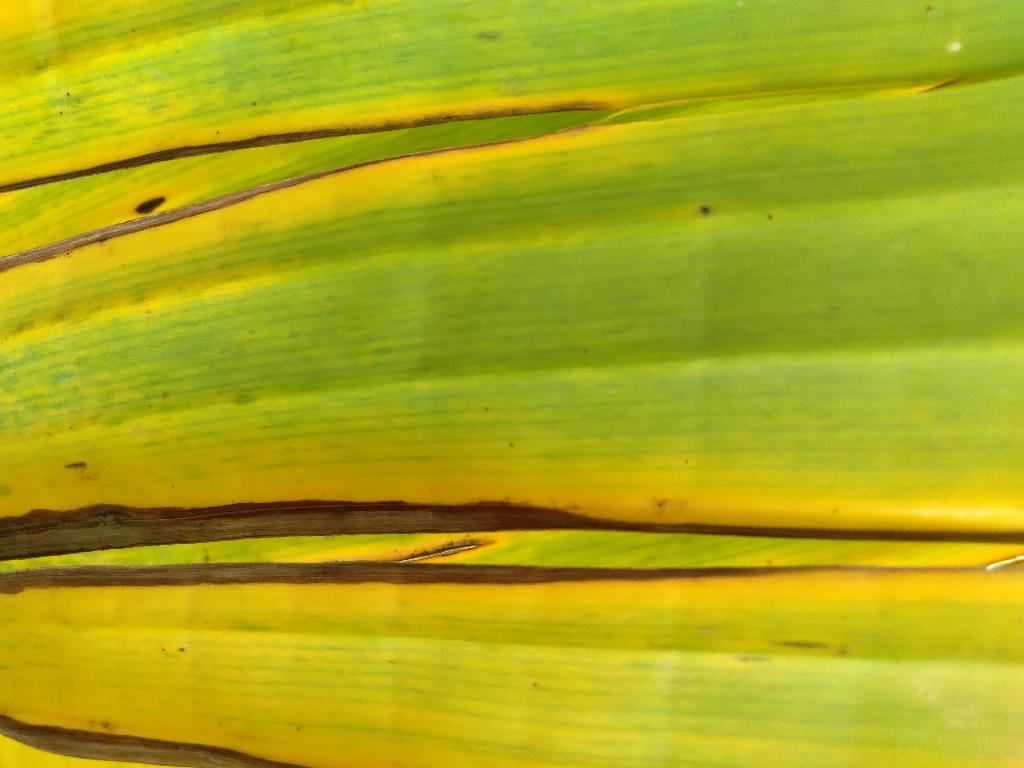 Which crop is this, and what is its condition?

banana, fusarium wilt race 1
